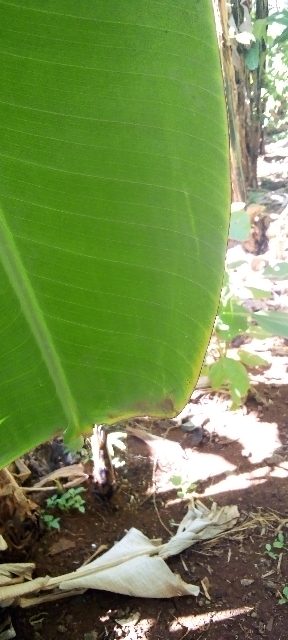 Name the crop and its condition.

banana, healthy
